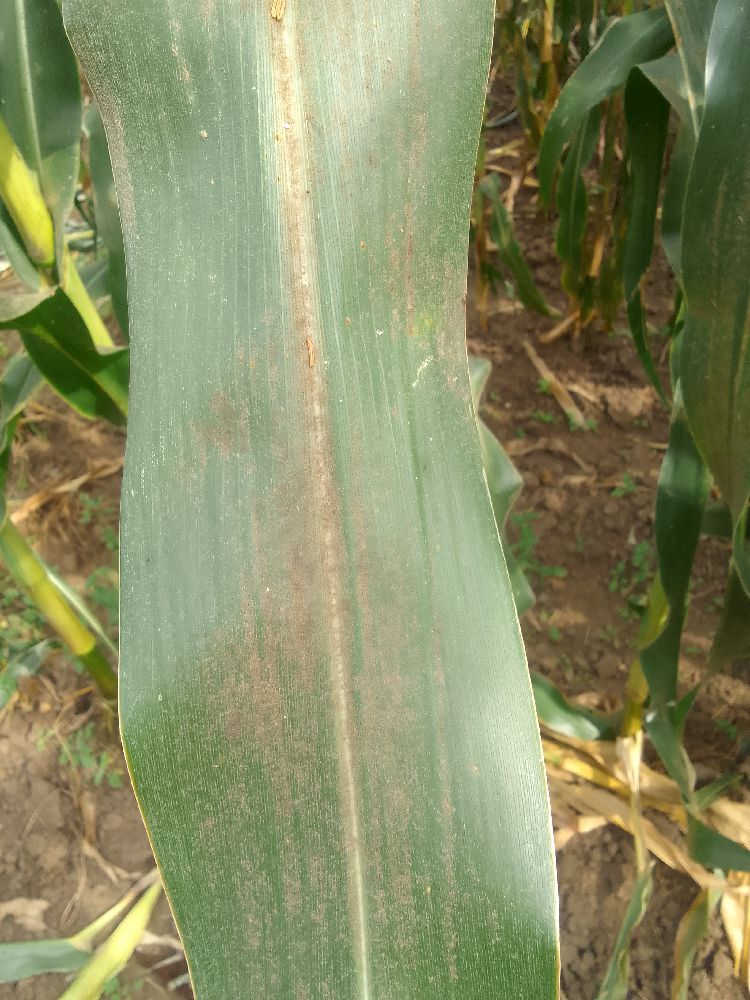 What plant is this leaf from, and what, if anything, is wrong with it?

maize, healthy
